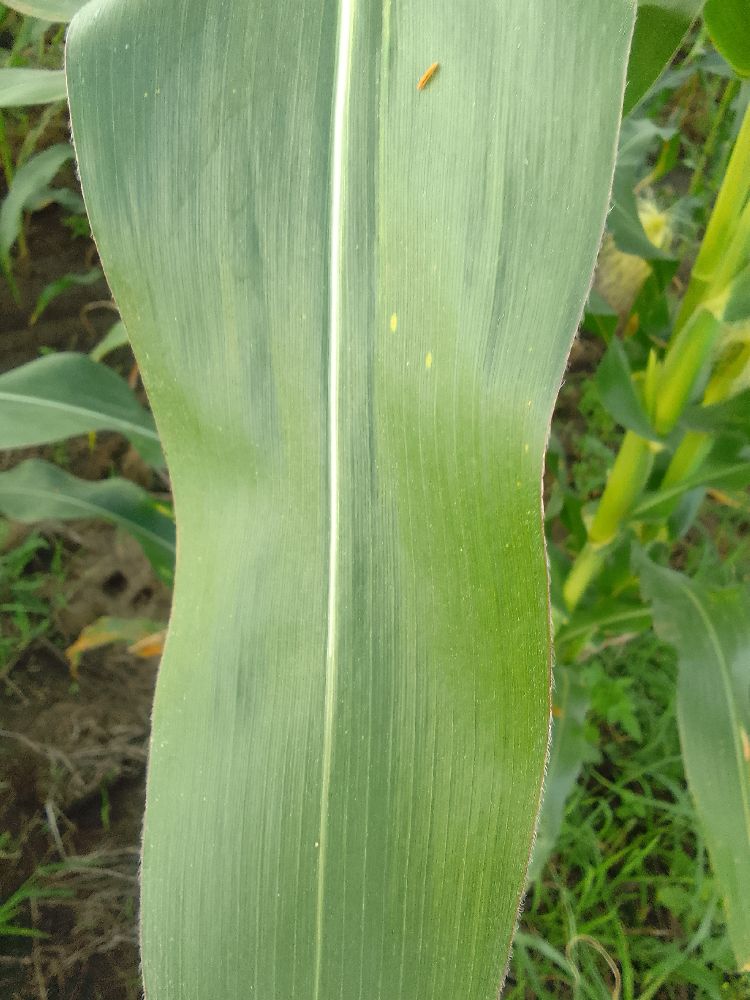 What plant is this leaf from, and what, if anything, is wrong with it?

maize, healthy
